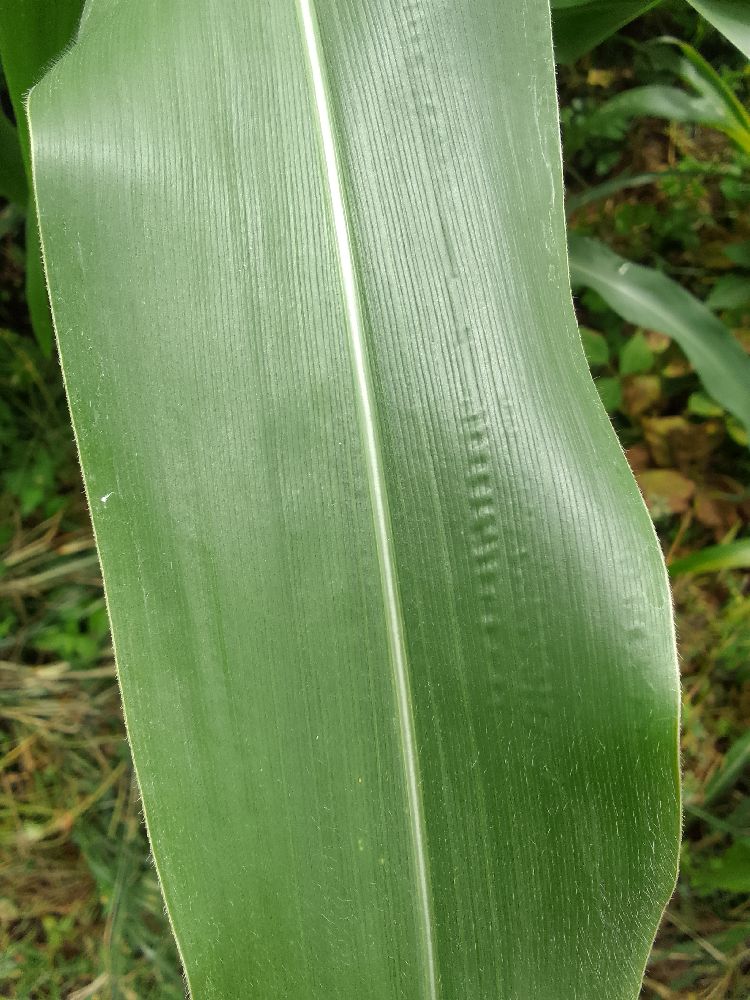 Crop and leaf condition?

maize, healthy
